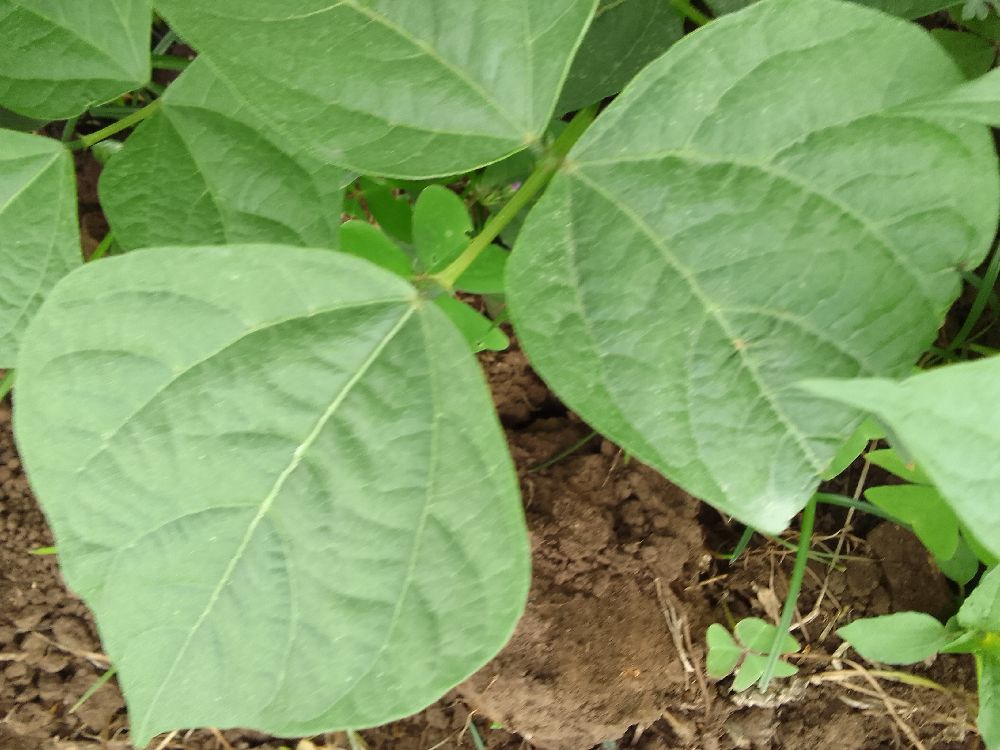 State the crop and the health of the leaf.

common bean, healthy
